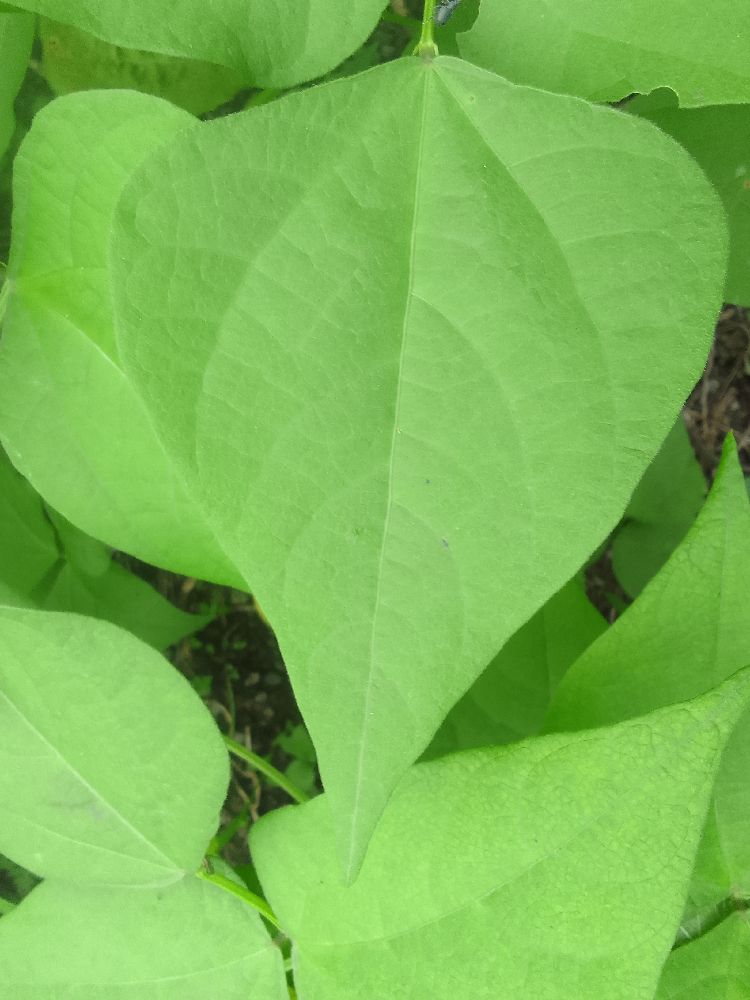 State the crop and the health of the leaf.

common bean, healthy
